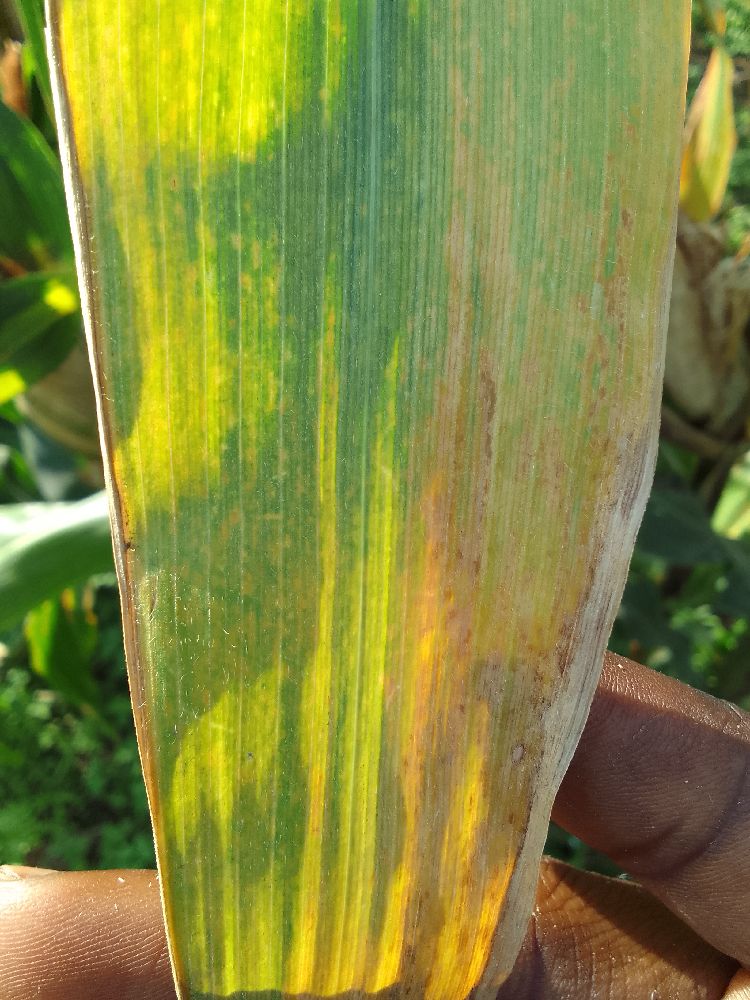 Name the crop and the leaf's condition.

maize, maize lethal necrosis
